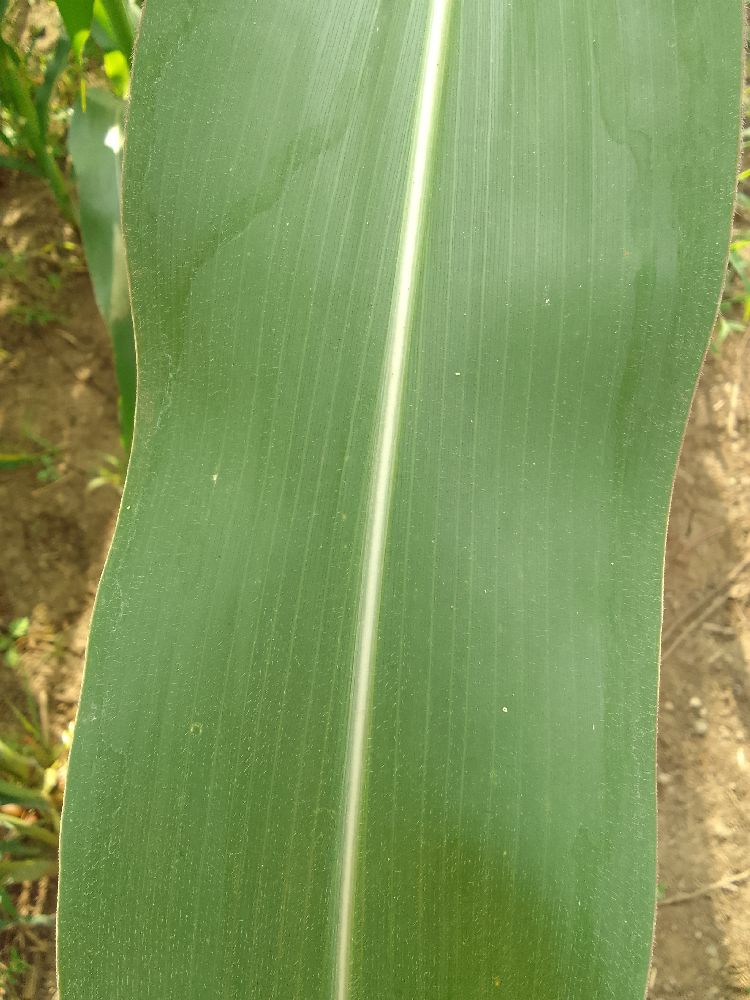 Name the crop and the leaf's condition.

maize, healthy
